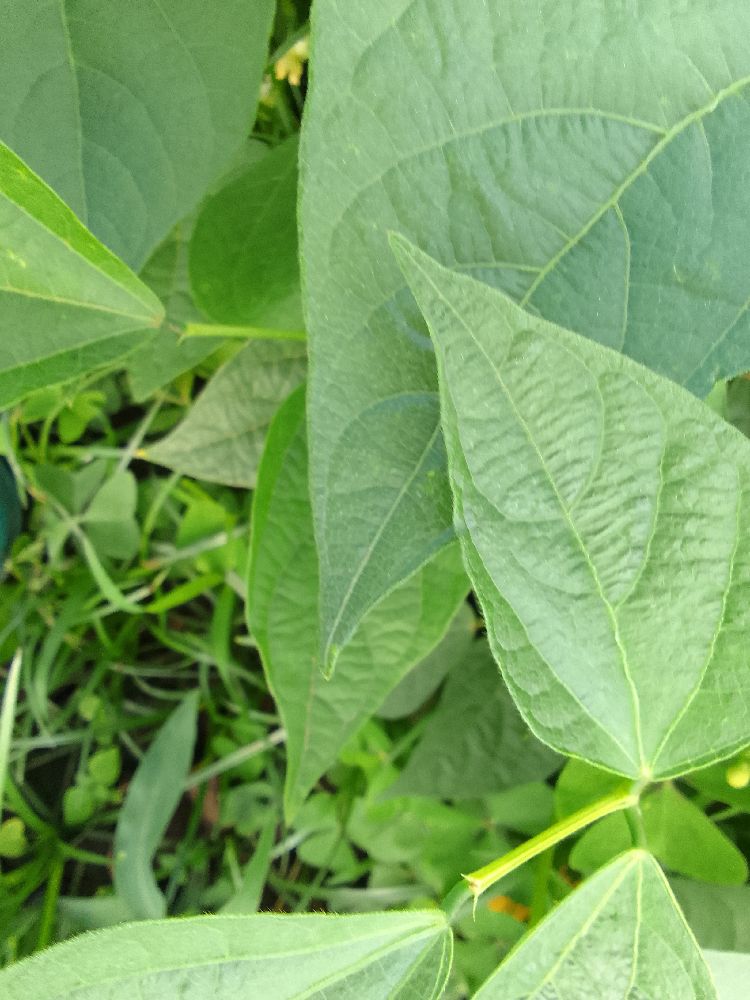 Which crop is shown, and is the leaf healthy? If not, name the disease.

common bean, healthy
